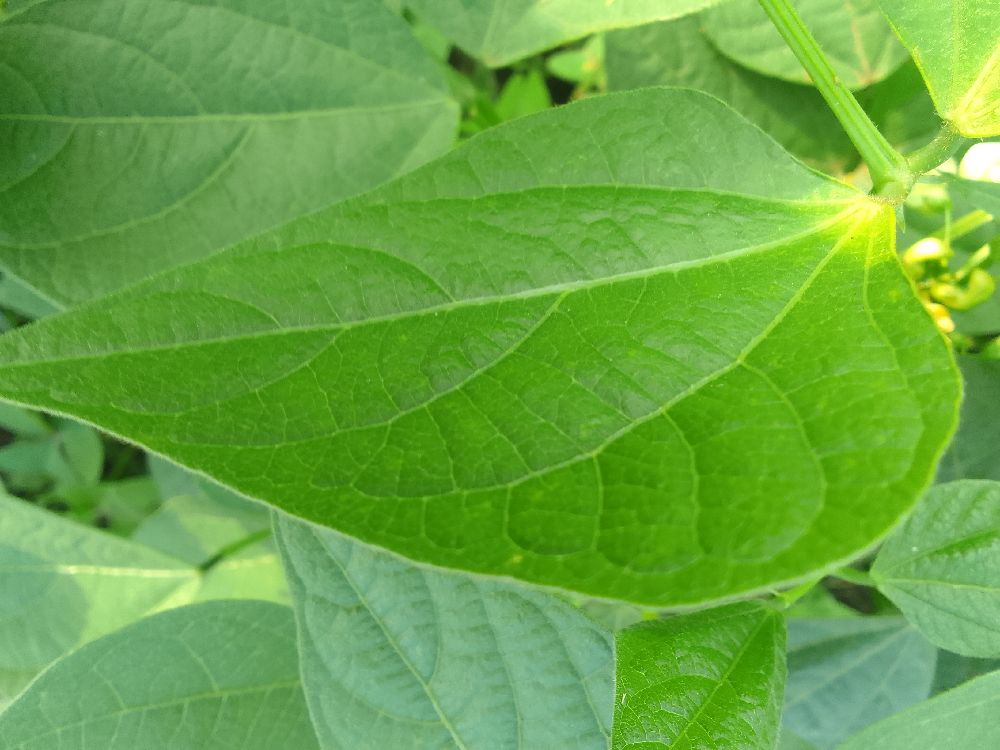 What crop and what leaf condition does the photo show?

common bean, healthy
